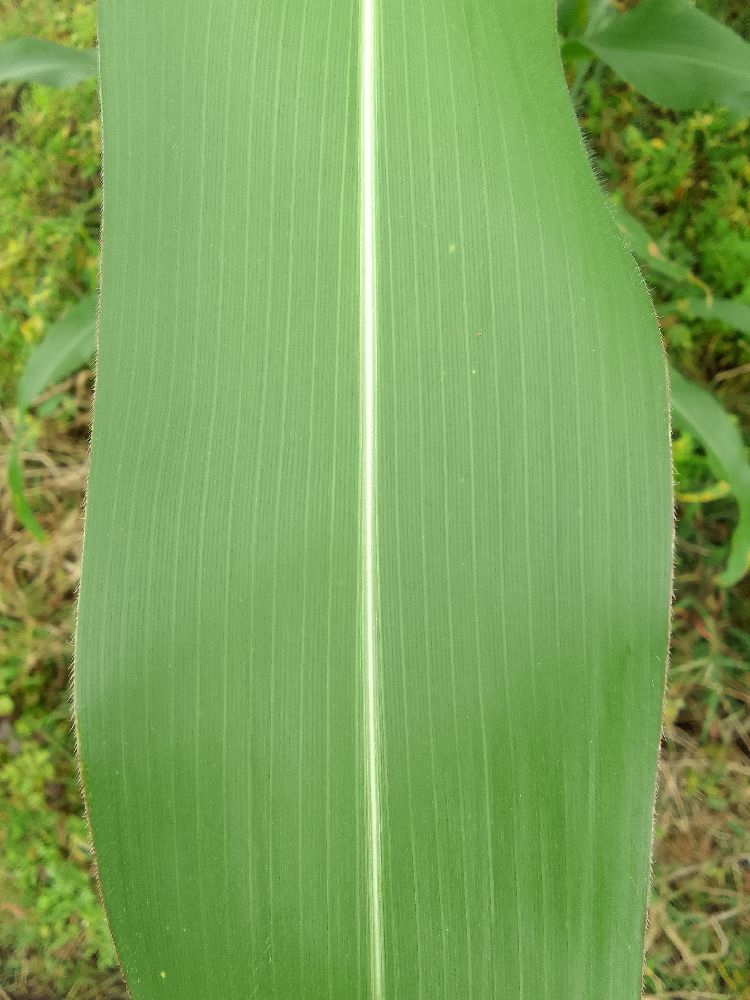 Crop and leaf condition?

maize, healthy
